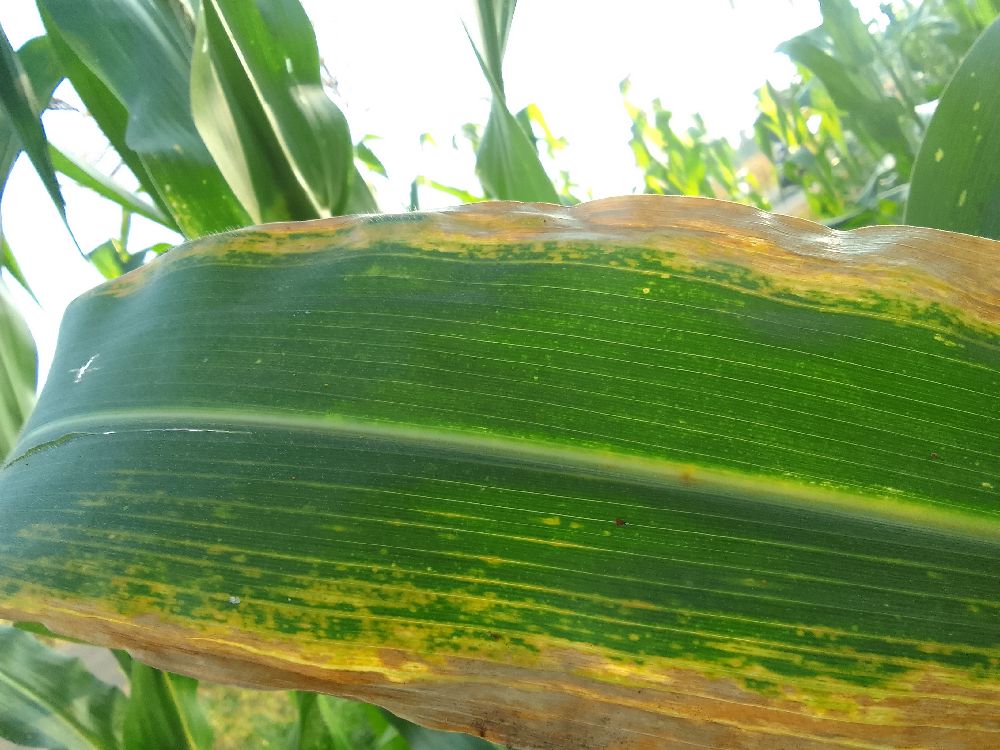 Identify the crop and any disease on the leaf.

maize, maize lethal necrosis
